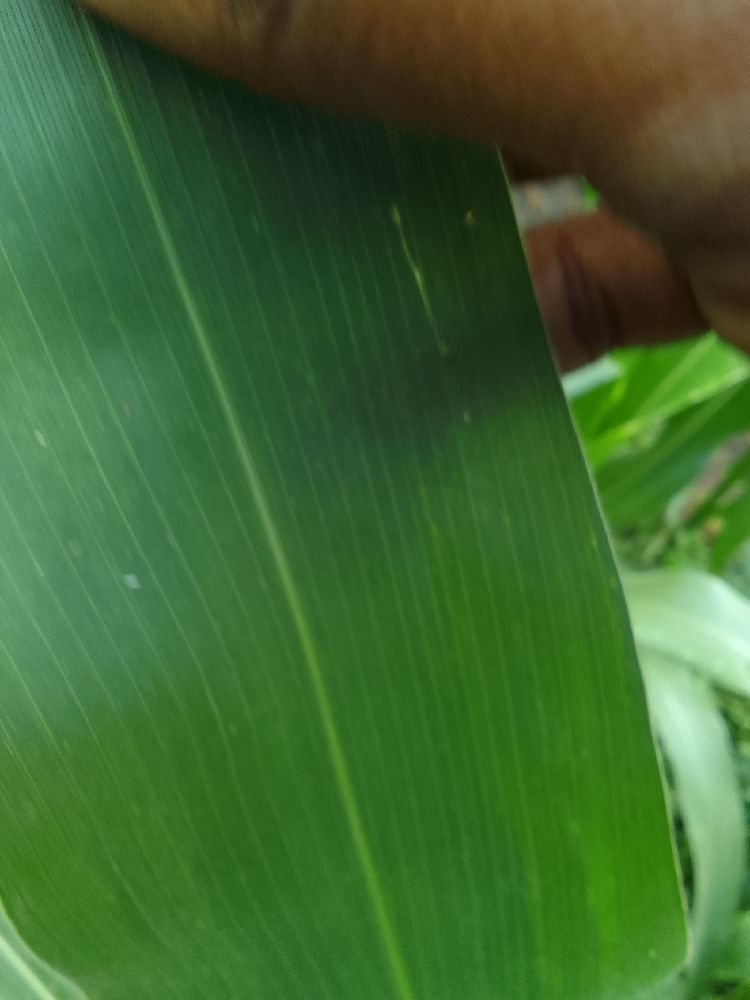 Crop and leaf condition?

maize, healthy
